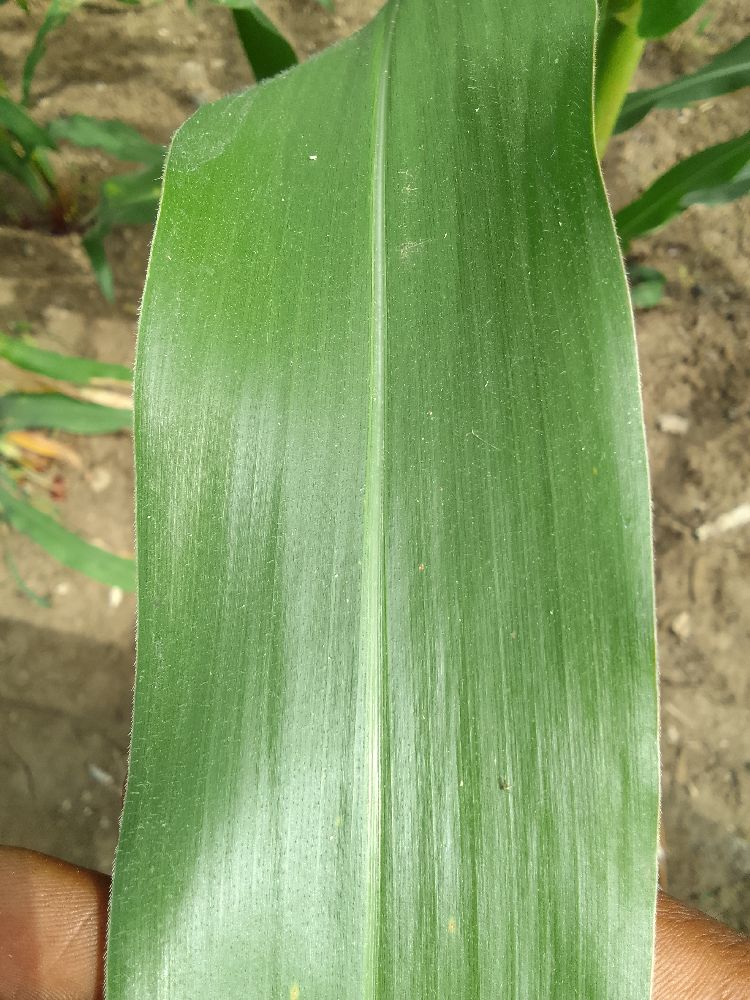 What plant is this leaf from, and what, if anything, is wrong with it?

maize, healthy
